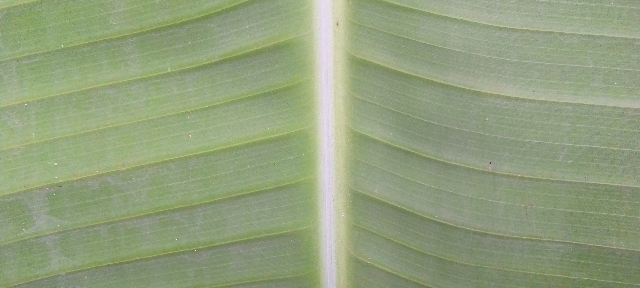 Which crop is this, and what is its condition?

banana, healthy
